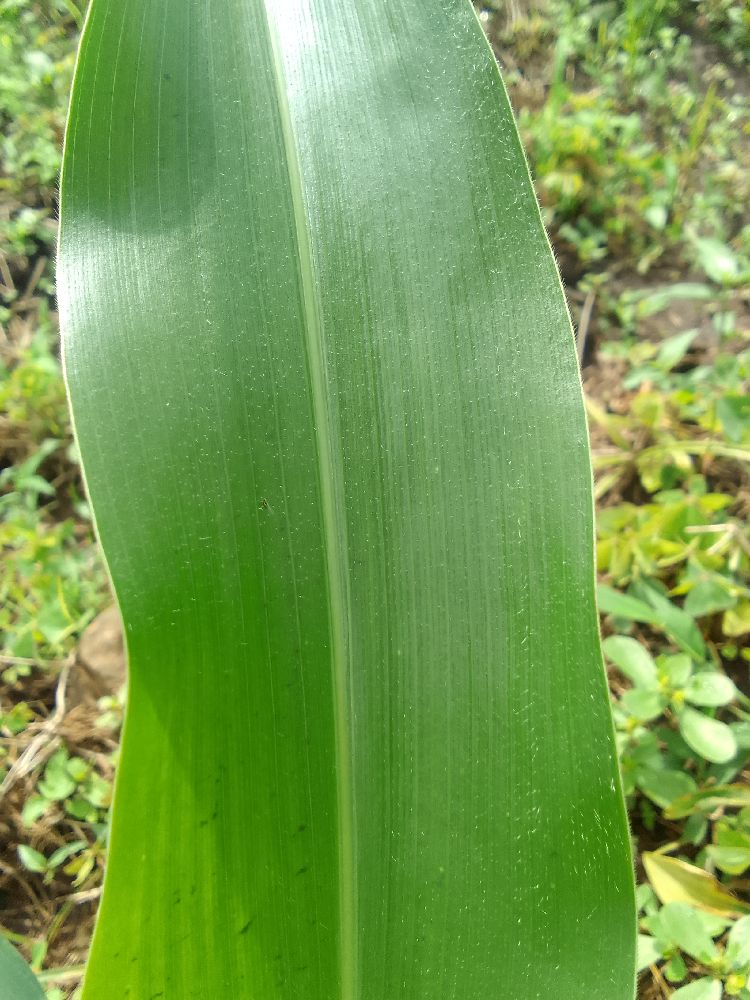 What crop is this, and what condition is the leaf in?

maize, healthy
